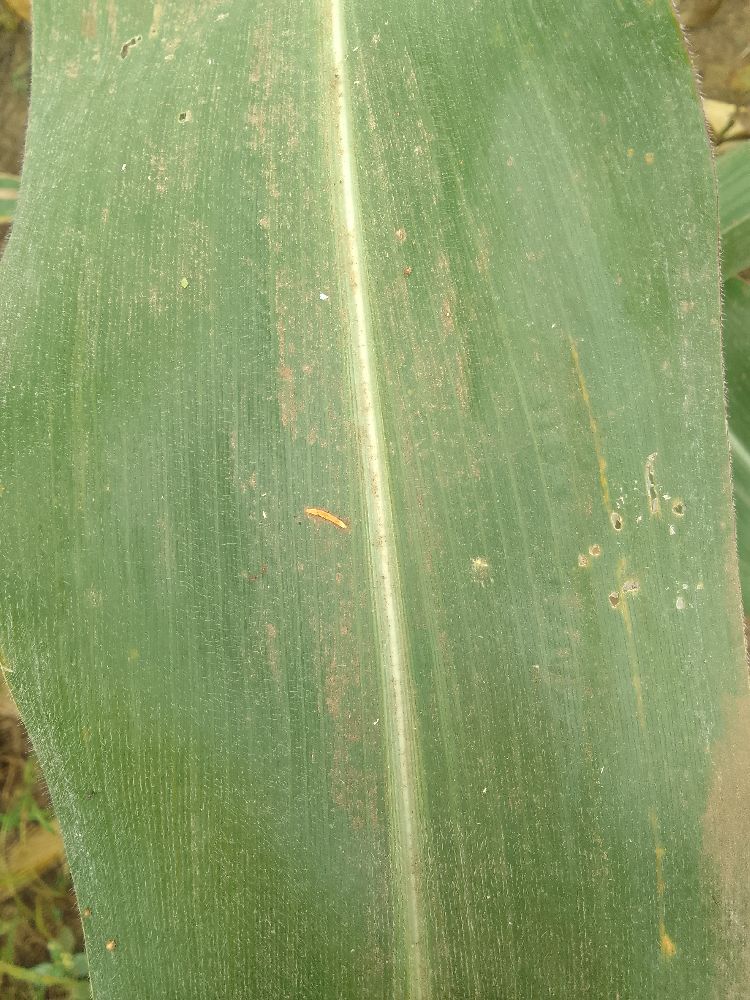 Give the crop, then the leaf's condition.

maize, healthy
